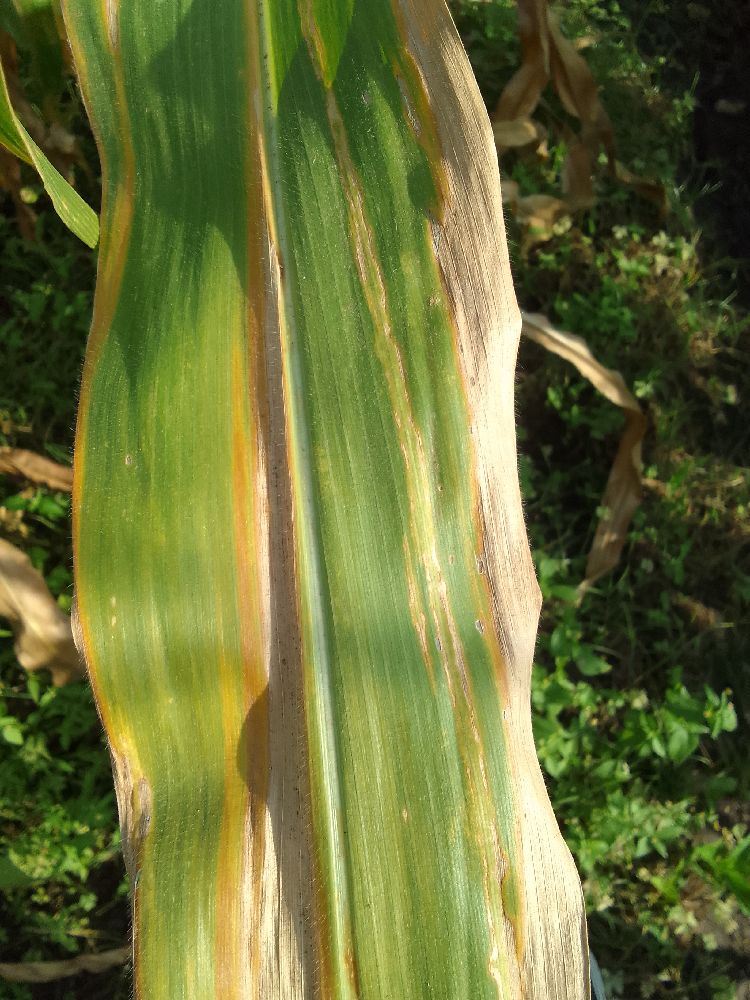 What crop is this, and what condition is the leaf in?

maize, maize lethal necrosis
